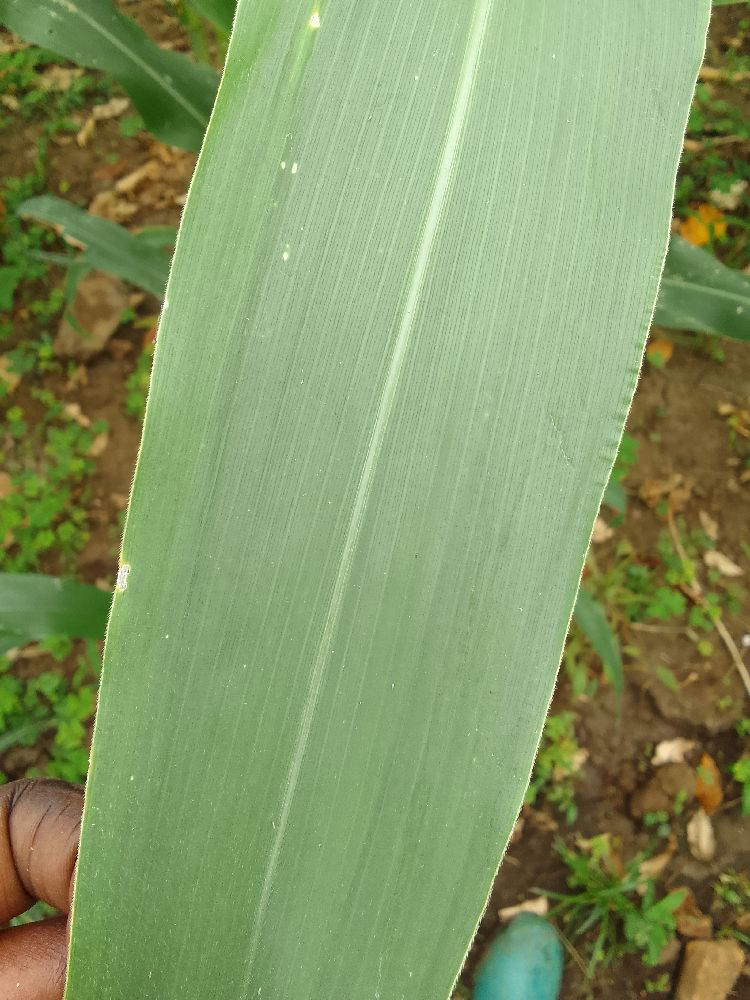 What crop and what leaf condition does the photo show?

maize, healthy
